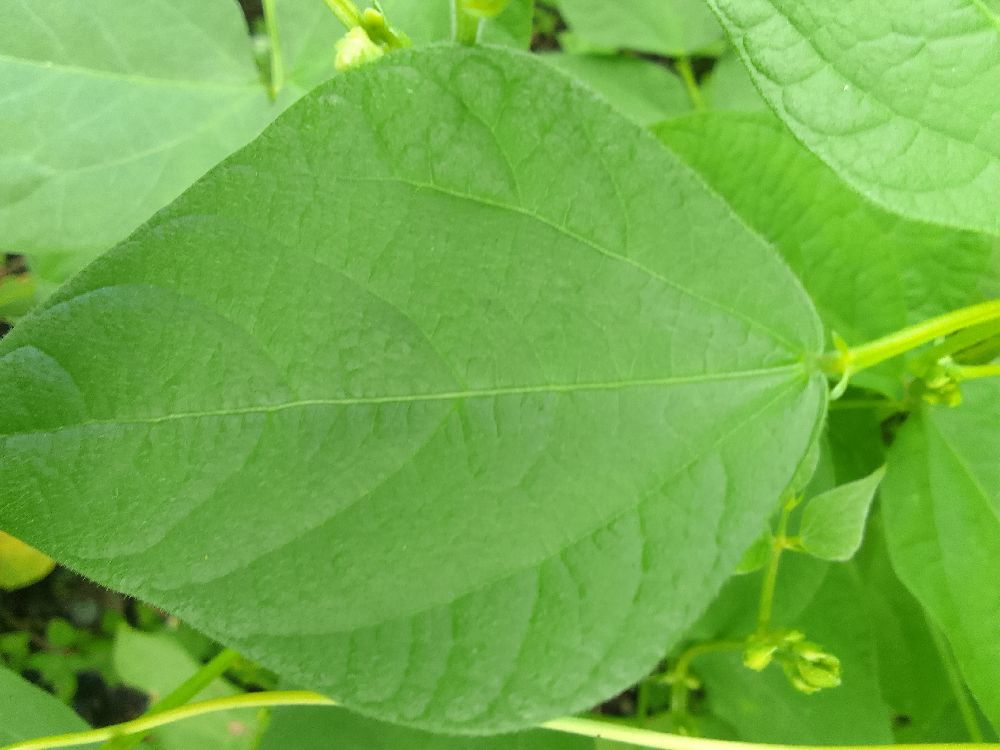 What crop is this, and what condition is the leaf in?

common bean, healthy
